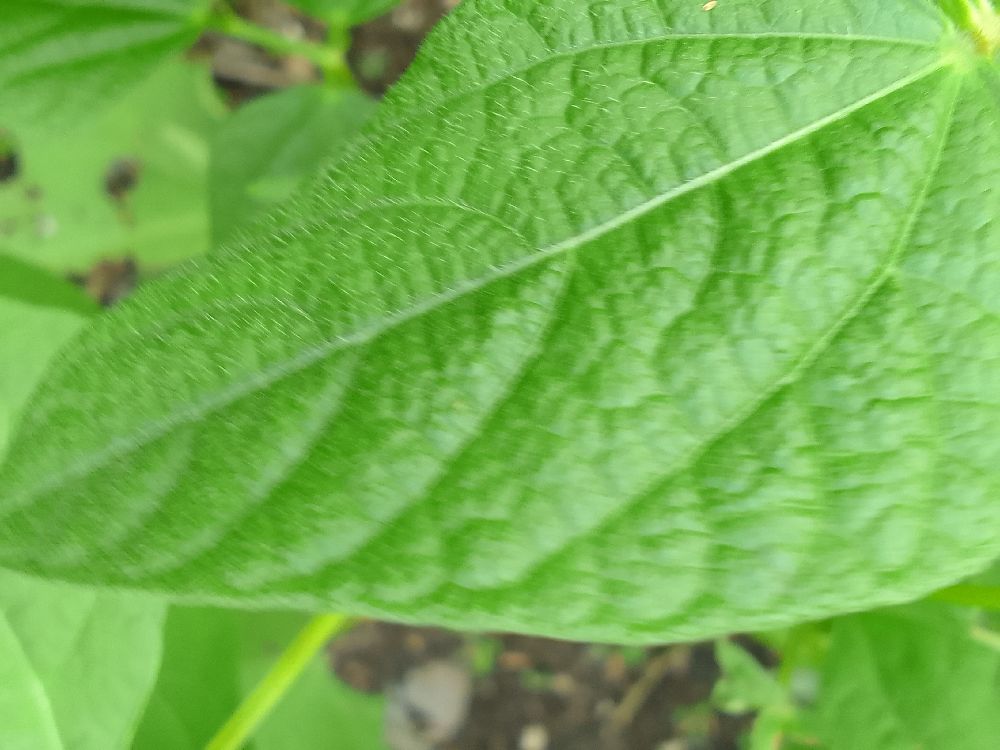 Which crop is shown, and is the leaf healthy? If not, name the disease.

common bean, healthy
